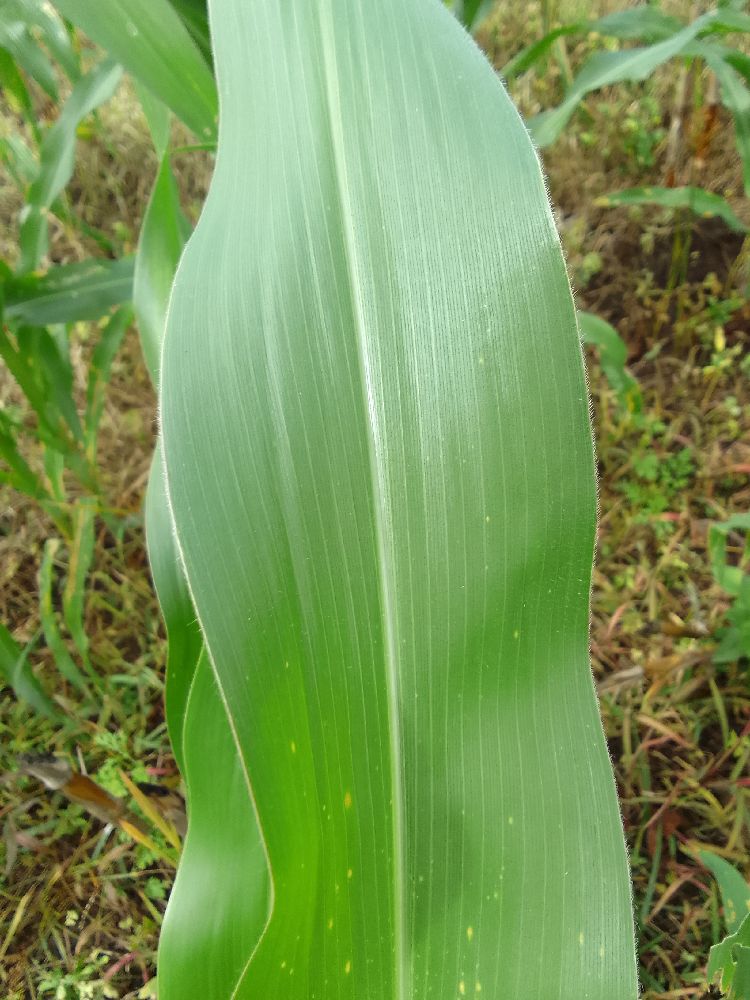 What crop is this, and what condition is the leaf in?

maize, healthy
